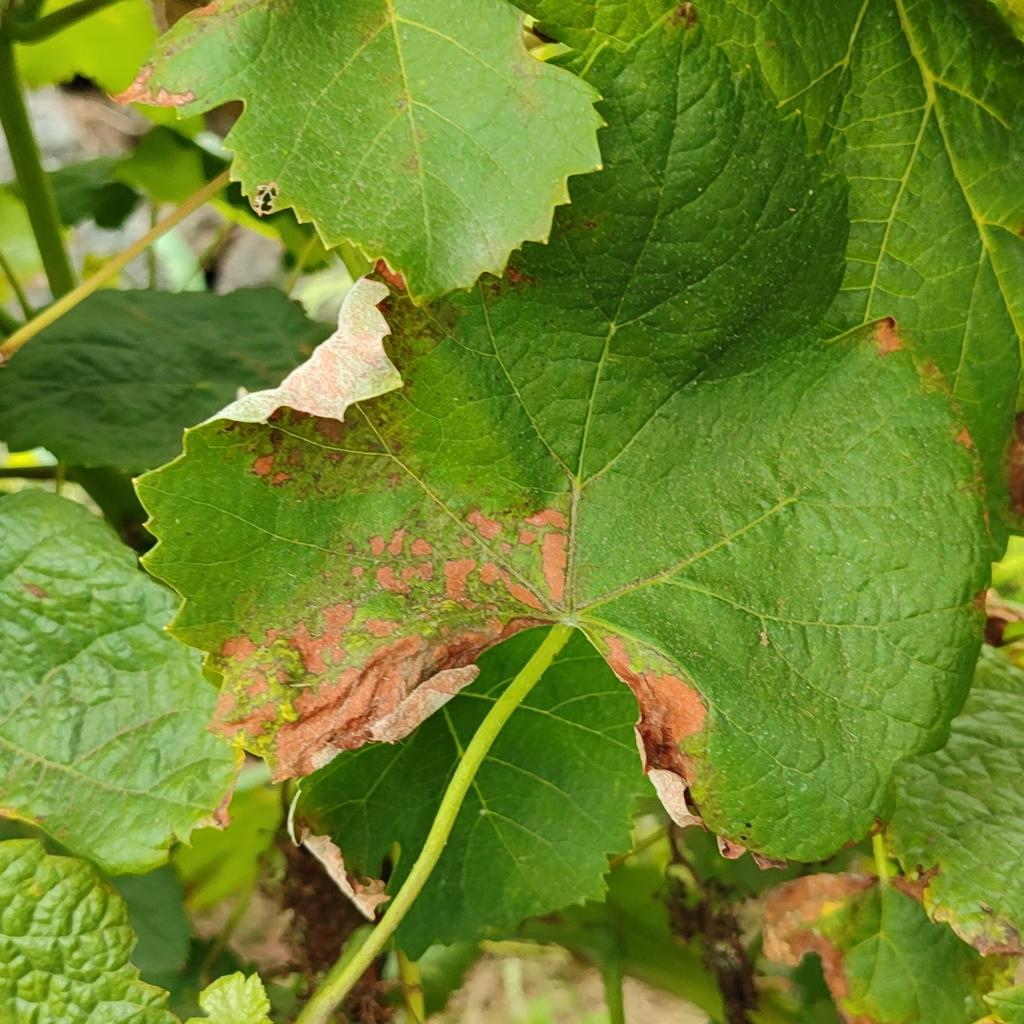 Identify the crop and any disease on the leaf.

grapevine, downy mildew
